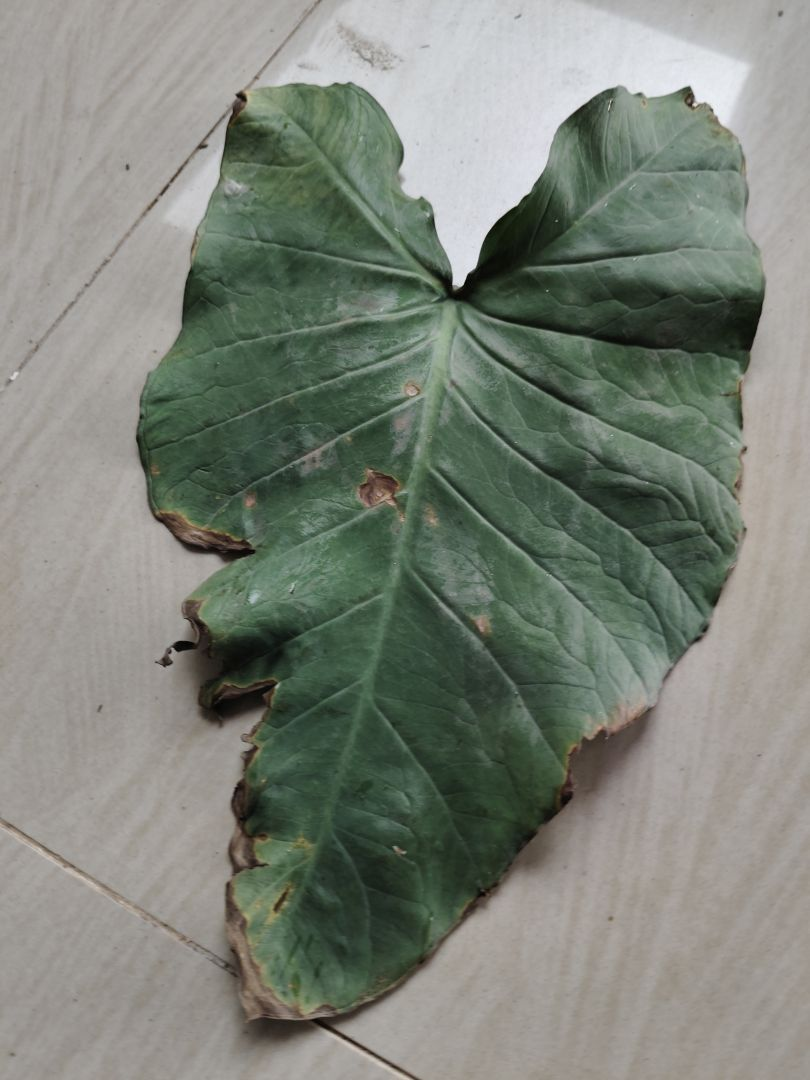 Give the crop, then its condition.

taro, leaf blight
